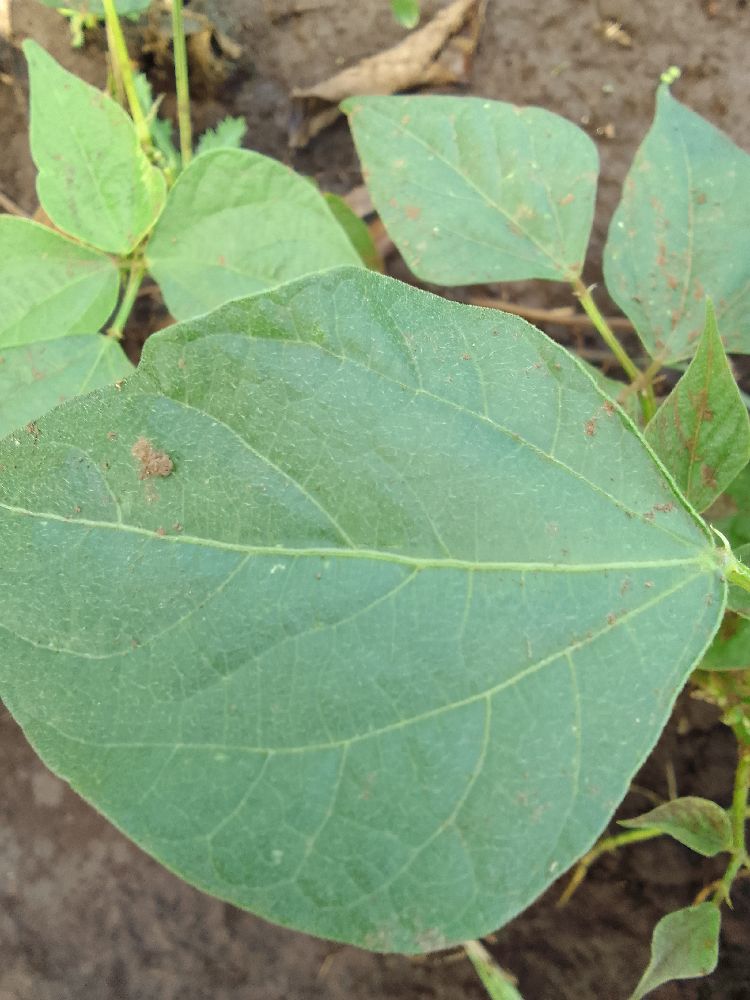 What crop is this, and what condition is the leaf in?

common bean, healthy
